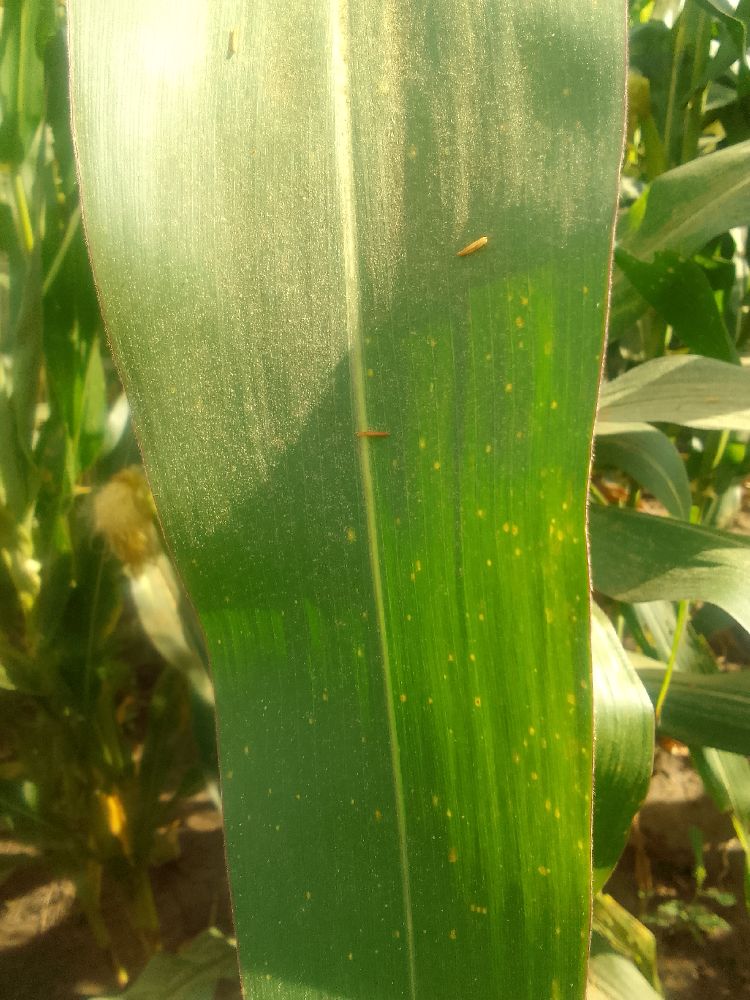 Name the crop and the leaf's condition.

maize, healthy
